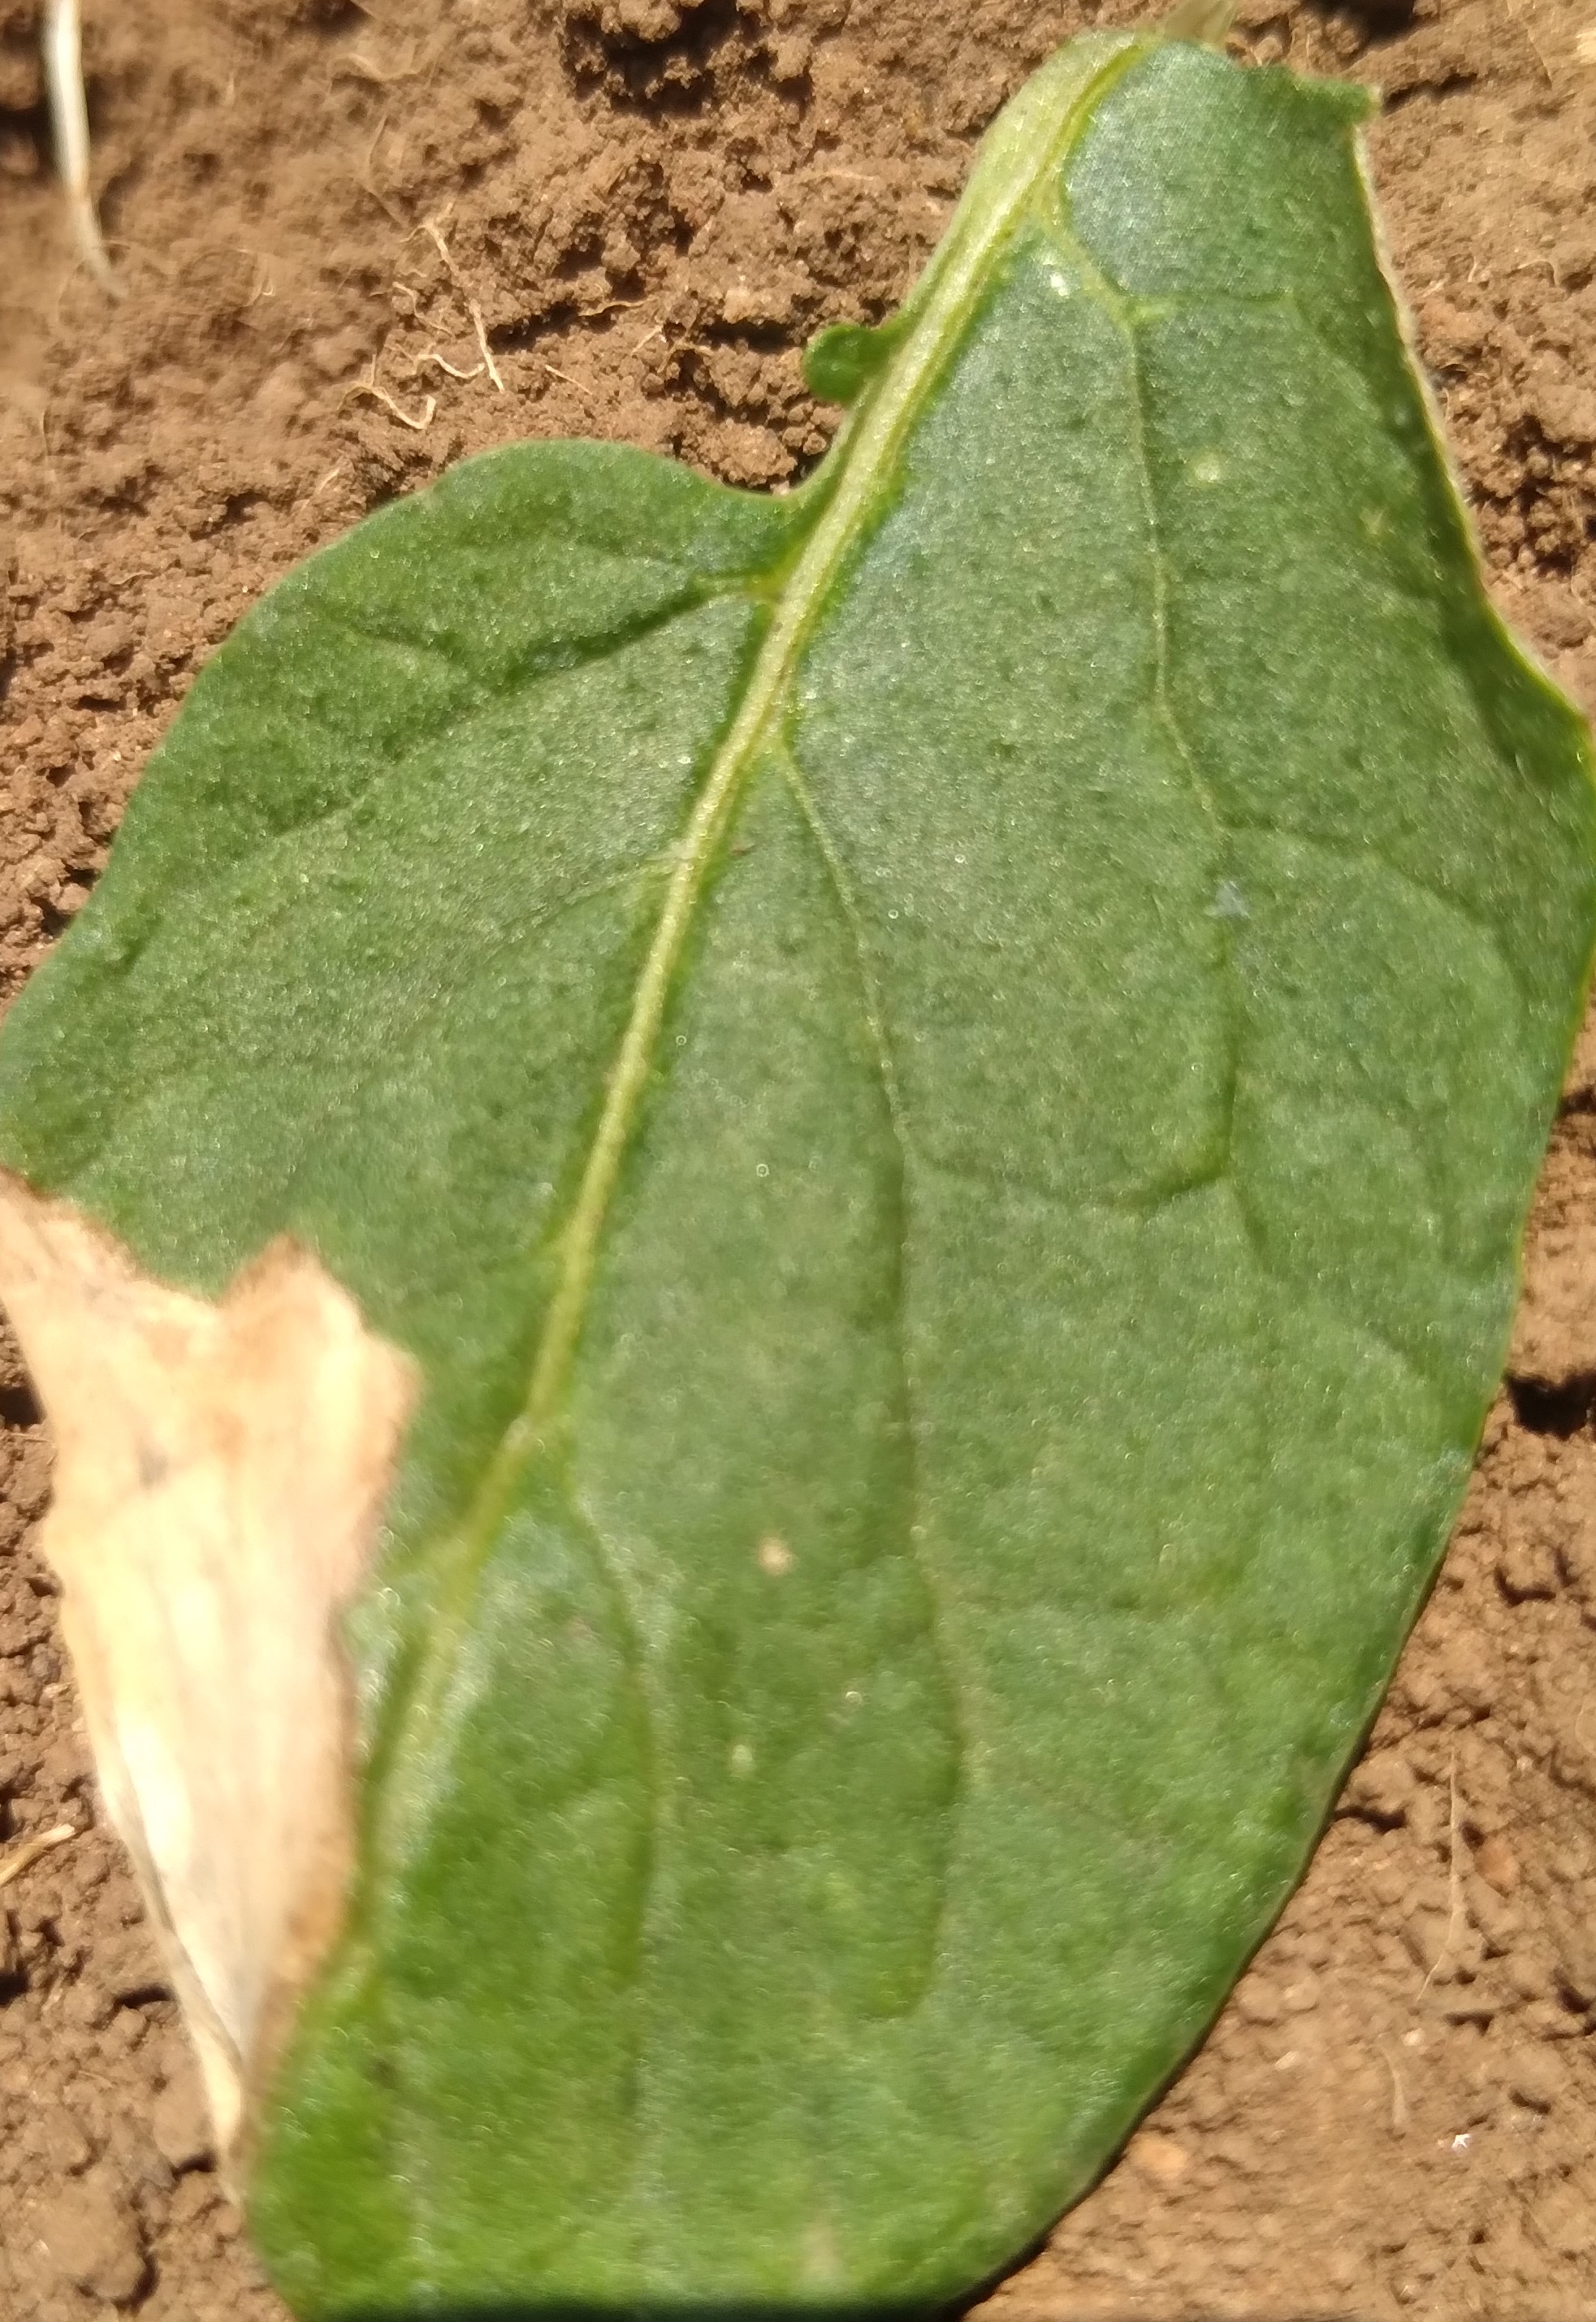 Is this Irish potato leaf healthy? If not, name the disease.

early blight
